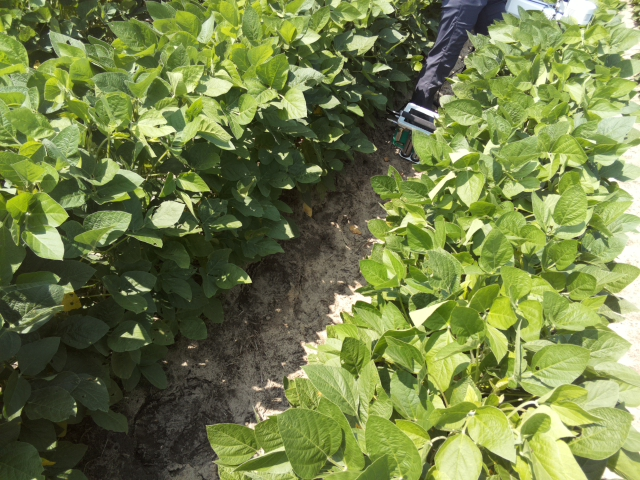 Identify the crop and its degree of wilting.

soybean, leaves with no wilting
